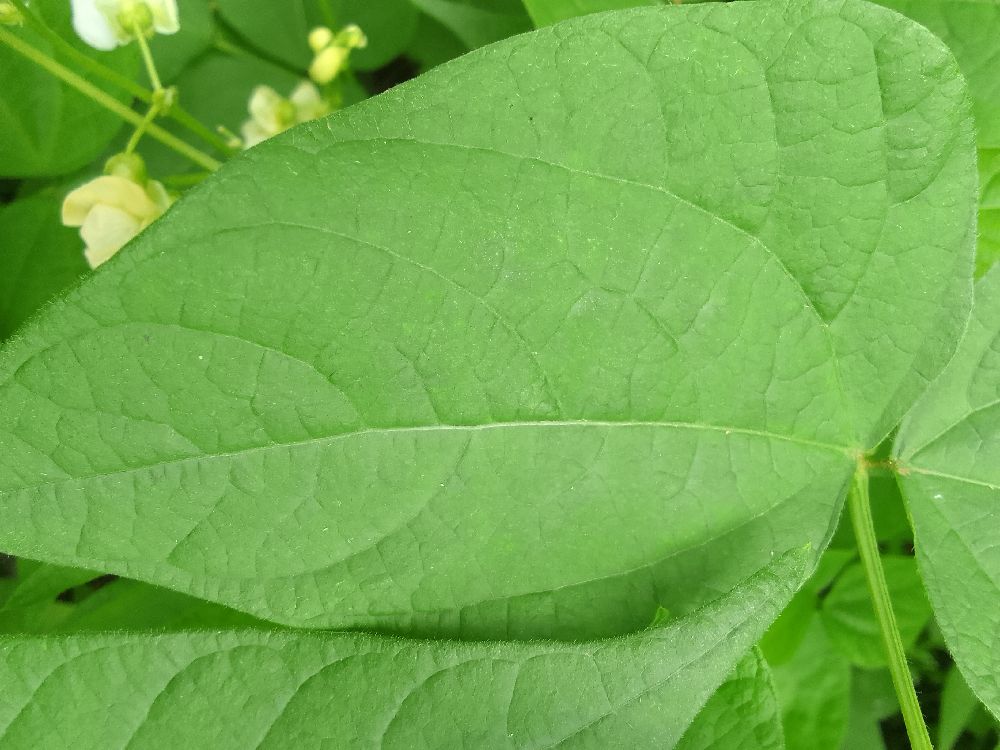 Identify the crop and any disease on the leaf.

common bean, healthy
